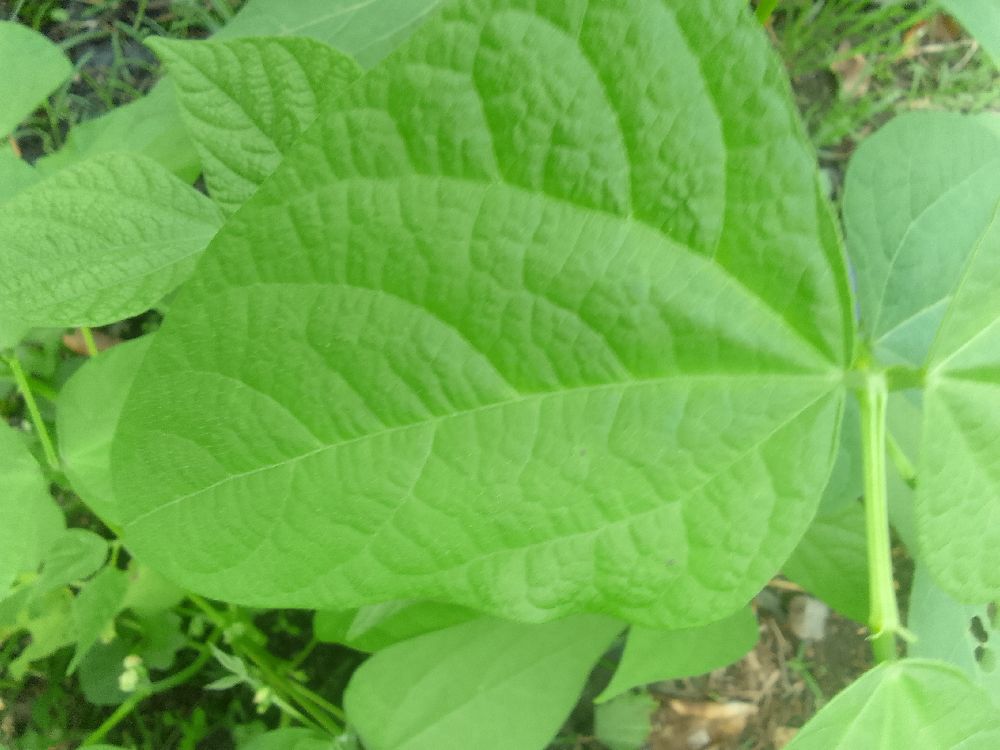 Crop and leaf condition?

common bean, healthy
